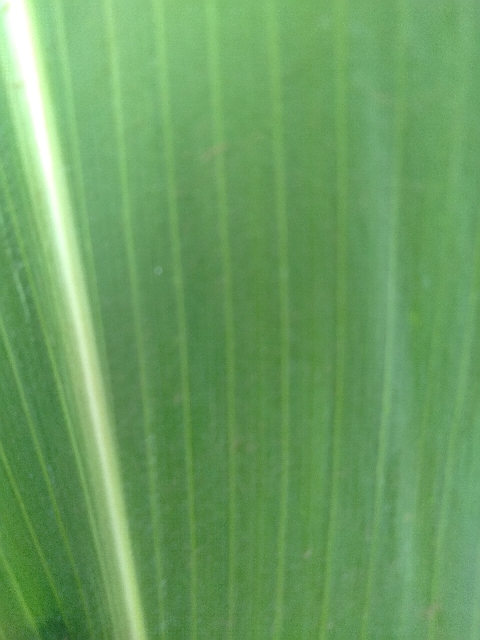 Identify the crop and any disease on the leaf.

maize, healthy
